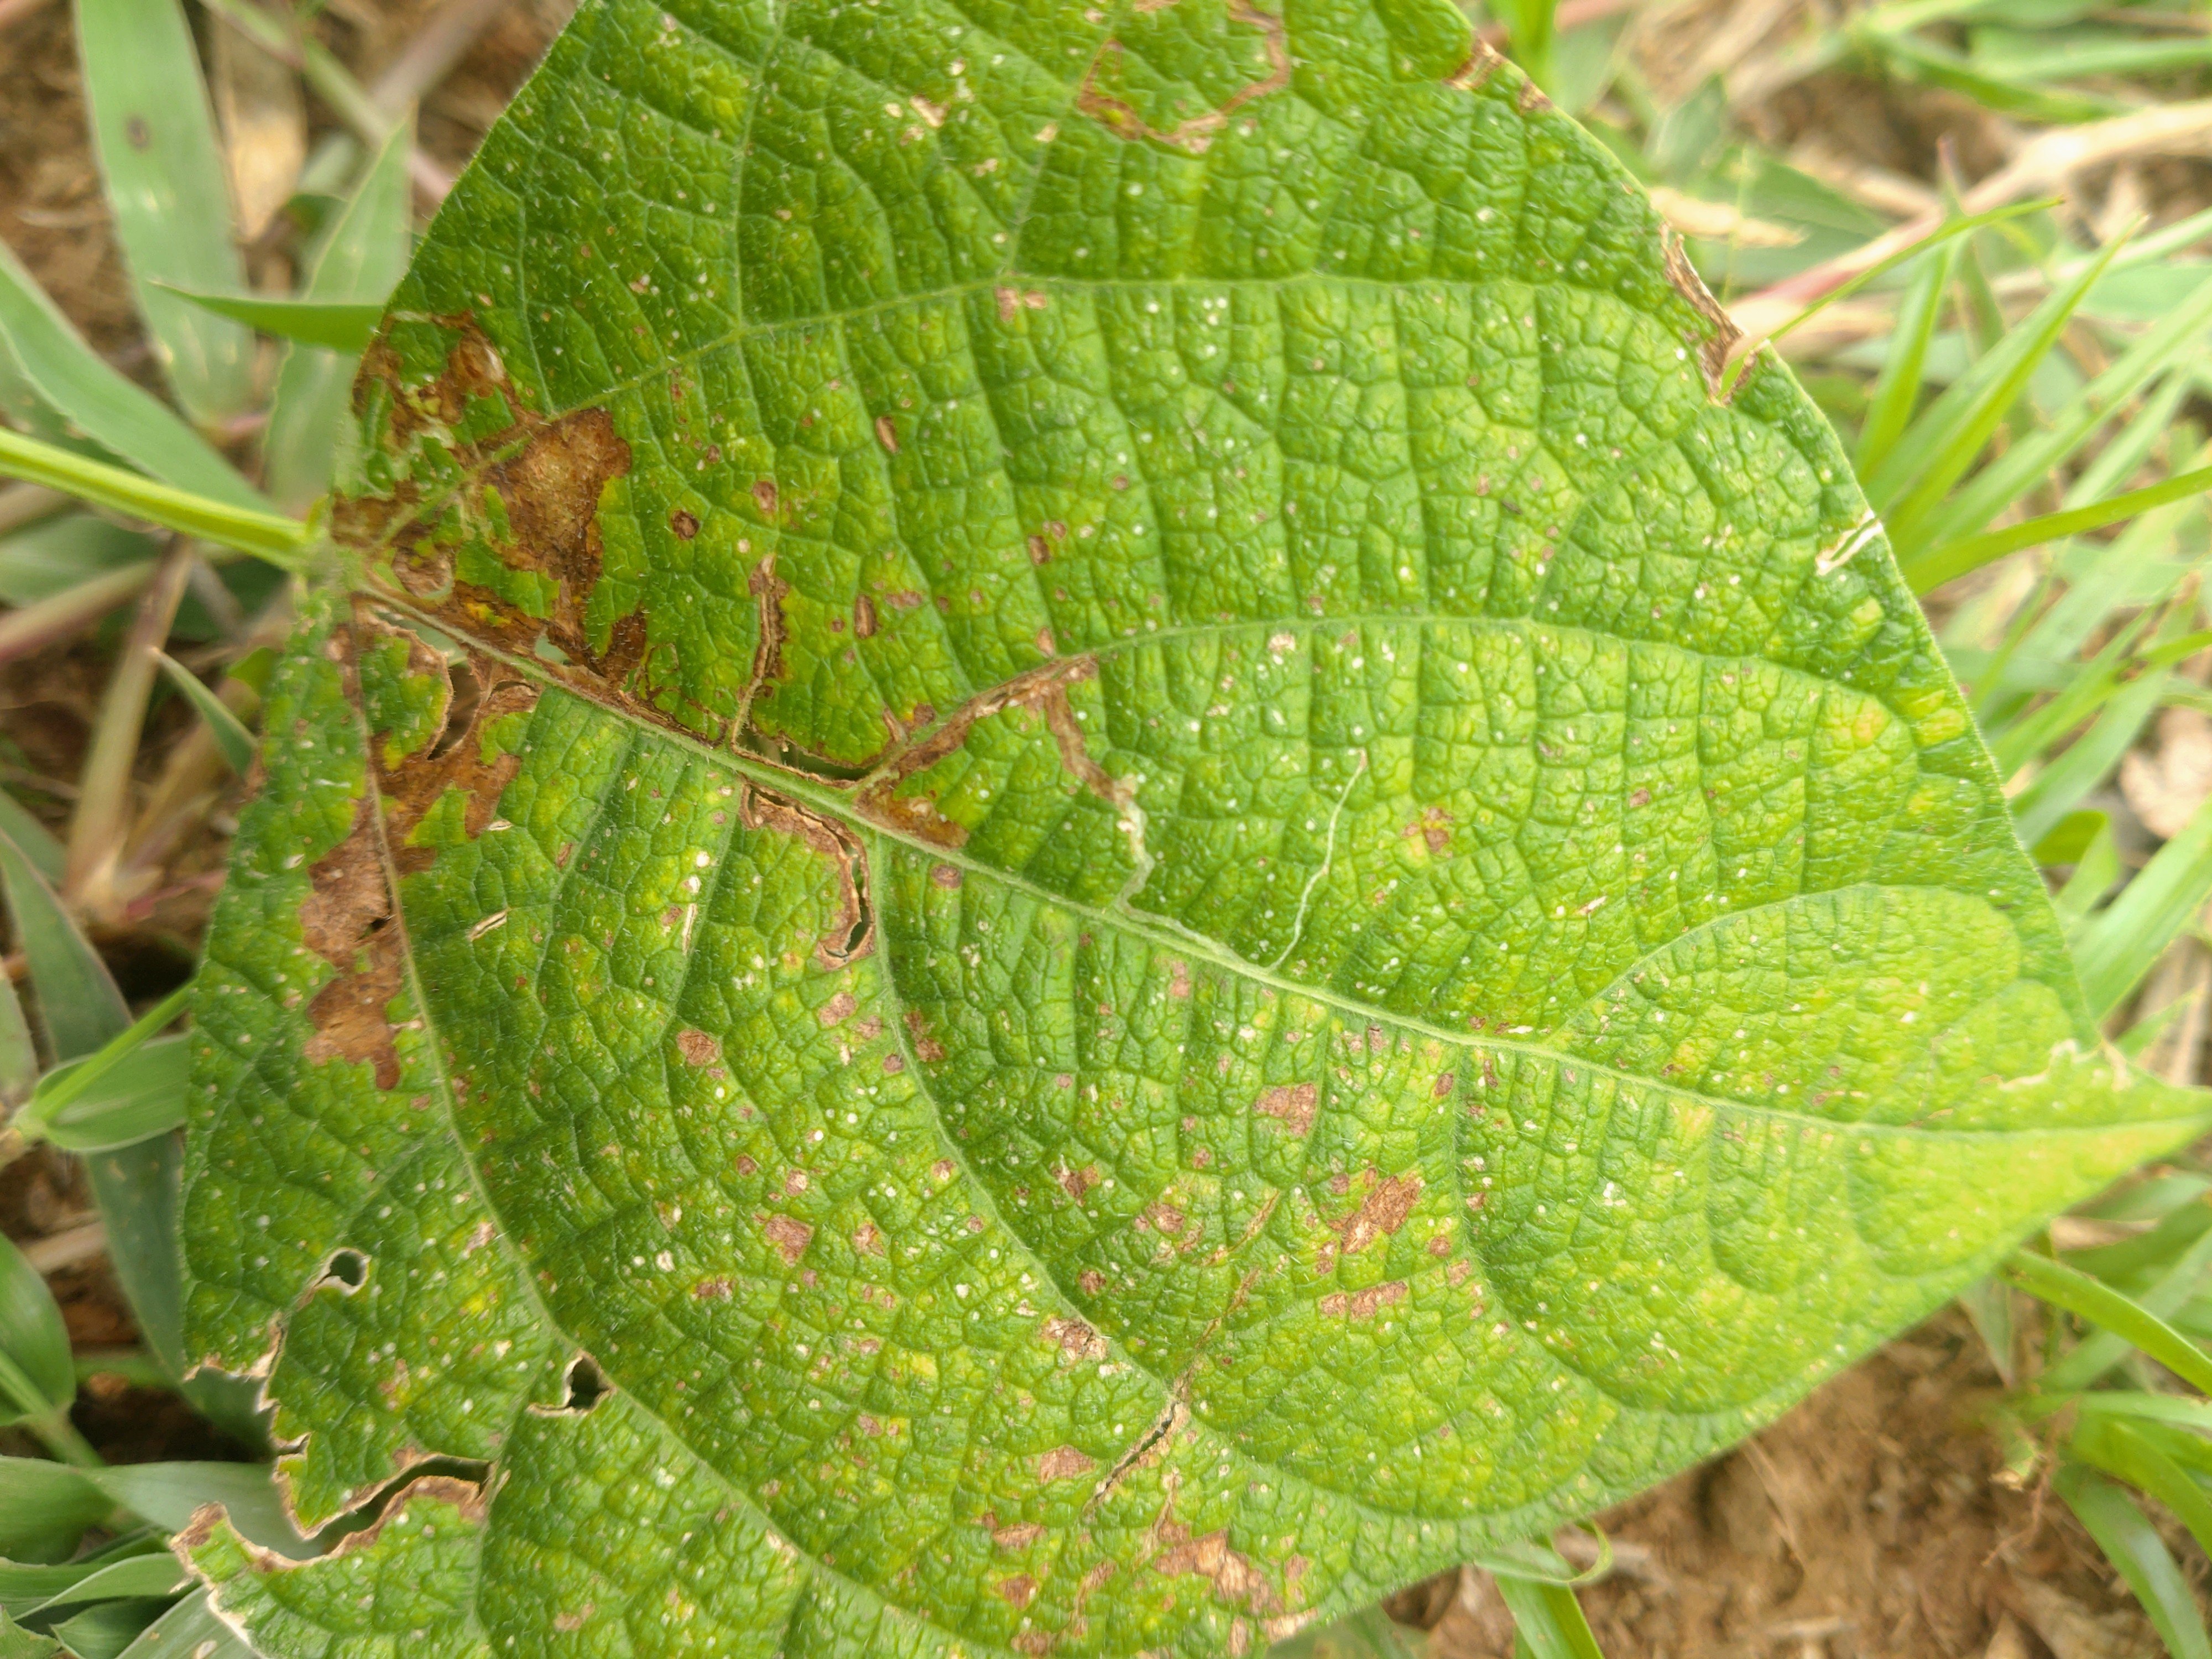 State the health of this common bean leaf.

rust
